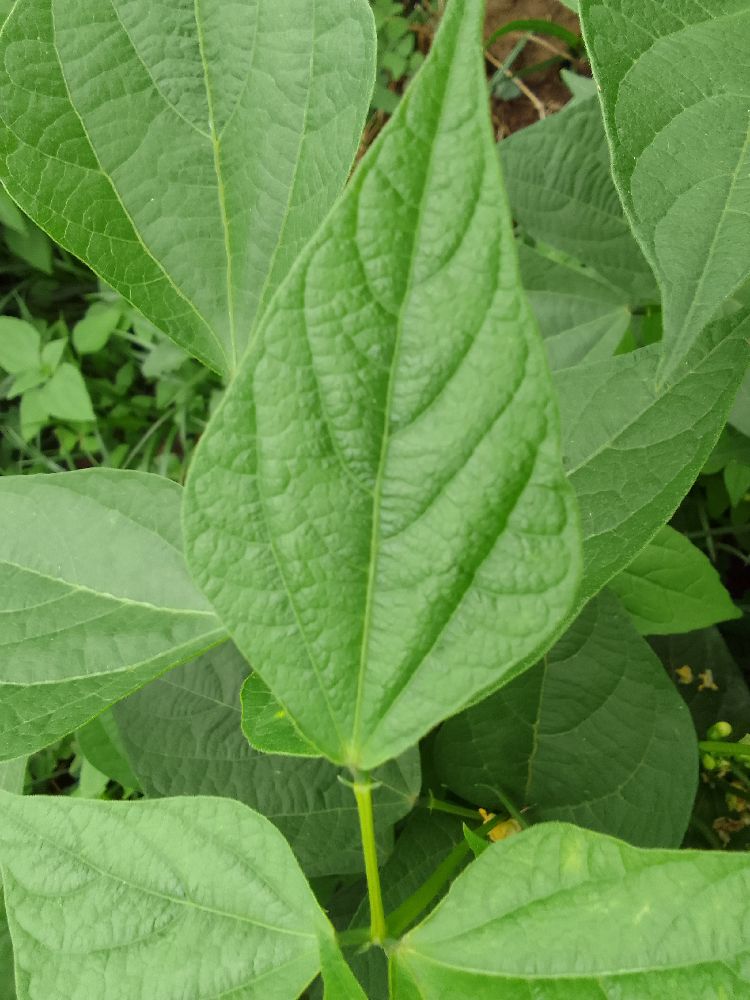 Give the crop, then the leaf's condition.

common bean, healthy
